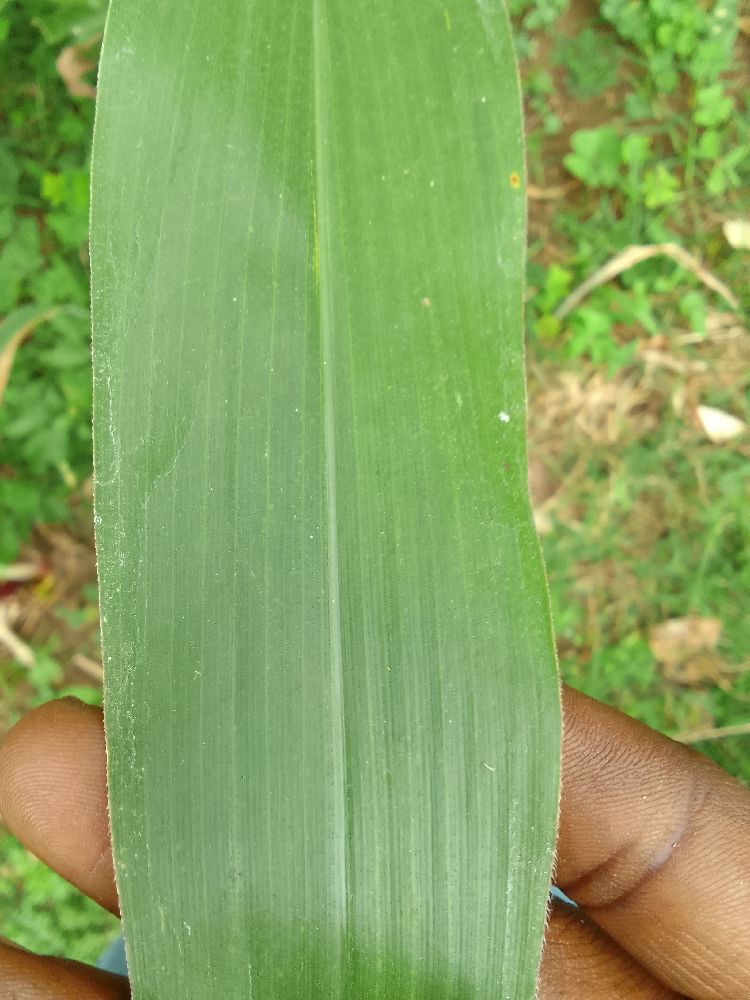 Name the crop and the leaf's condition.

maize, healthy
